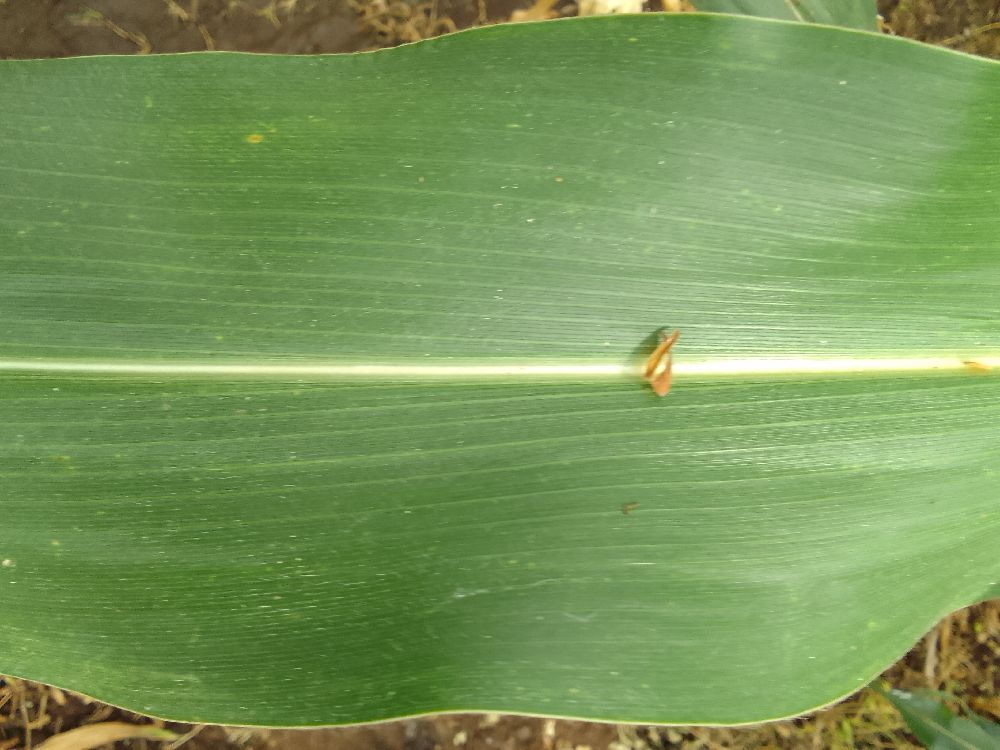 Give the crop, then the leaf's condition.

maize, healthy
